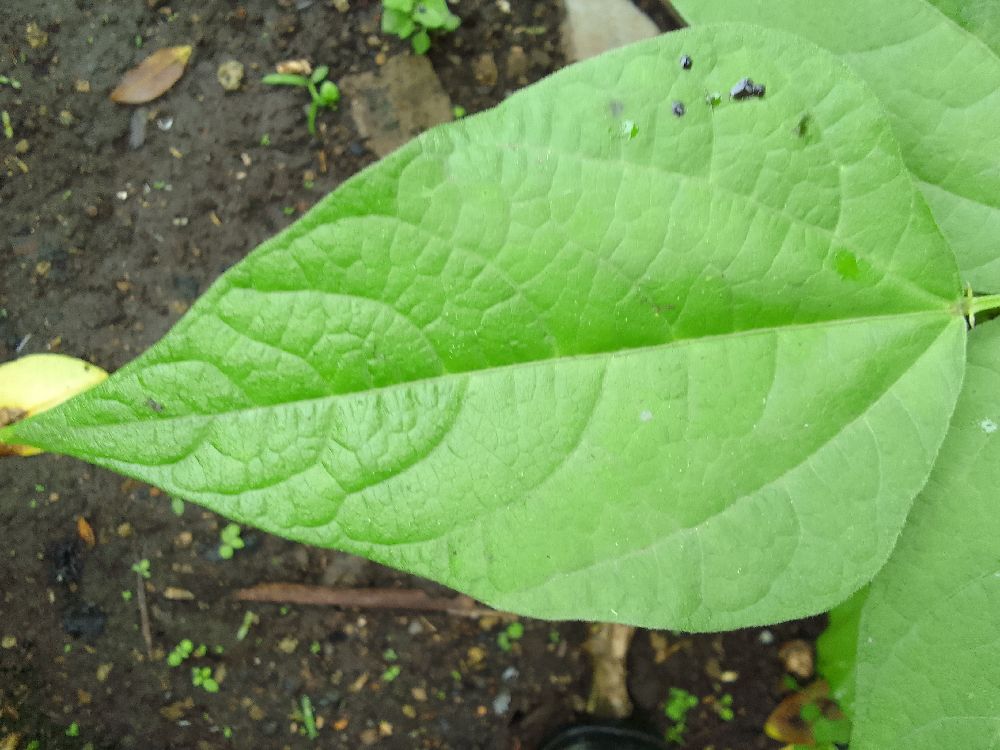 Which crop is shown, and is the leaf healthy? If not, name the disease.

common bean, healthy
